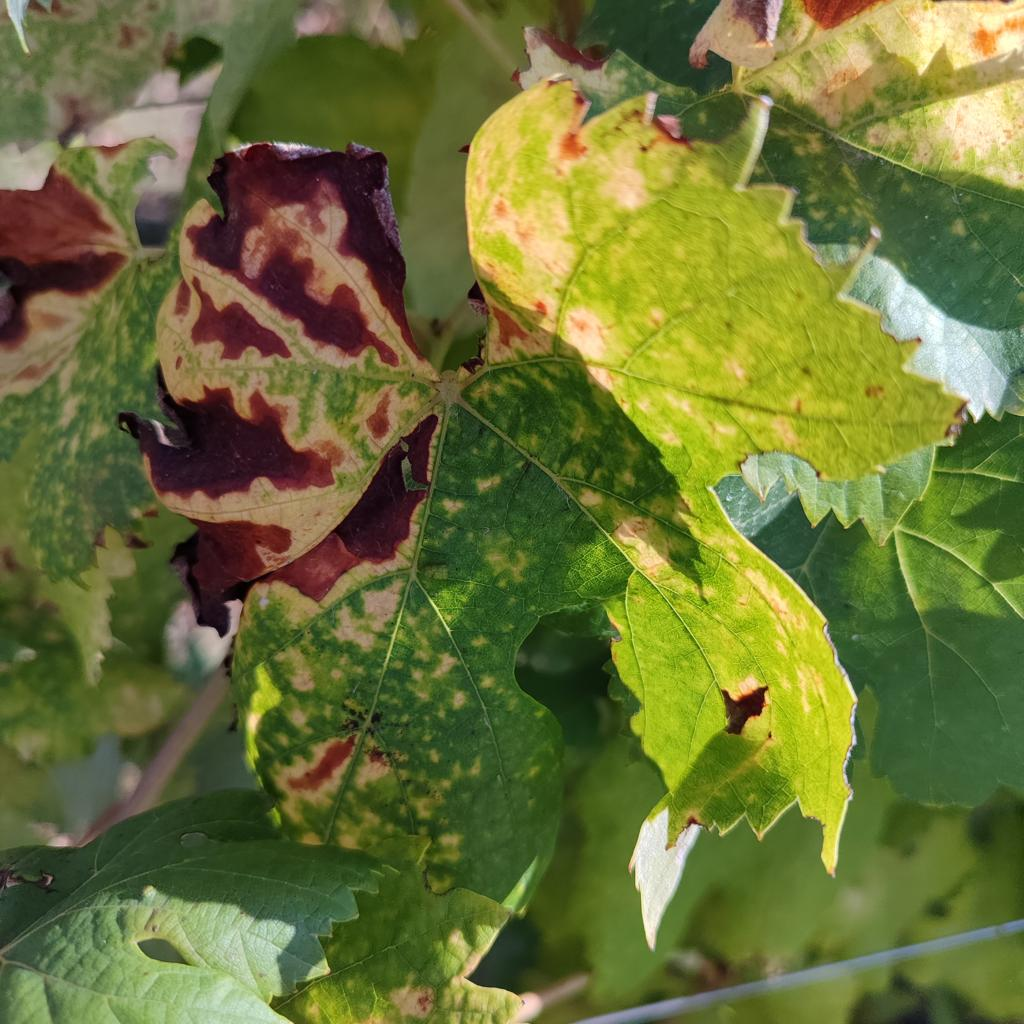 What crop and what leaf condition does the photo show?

grapevine, esca complex
